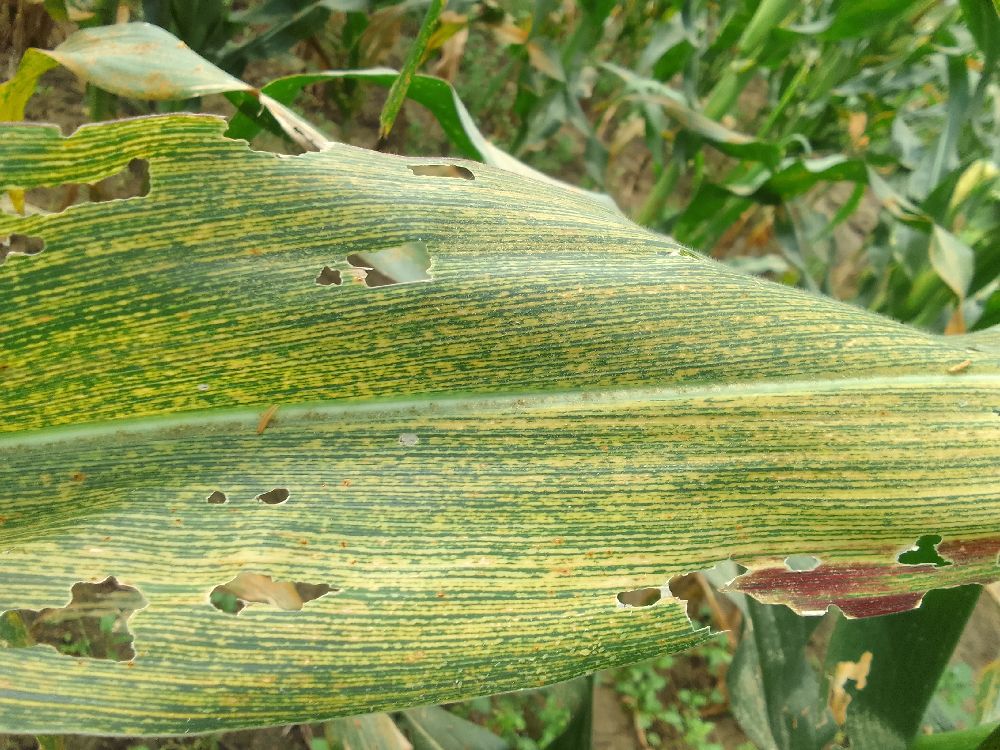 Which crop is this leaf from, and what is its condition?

maize, maize streak virus
